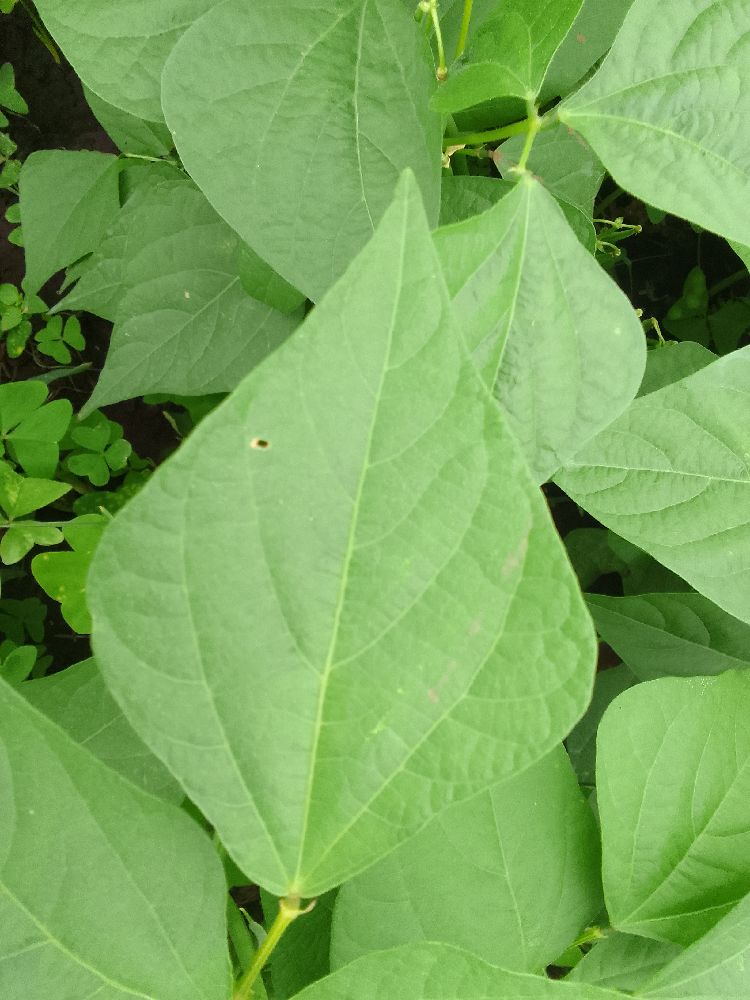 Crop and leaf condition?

common bean, healthy
